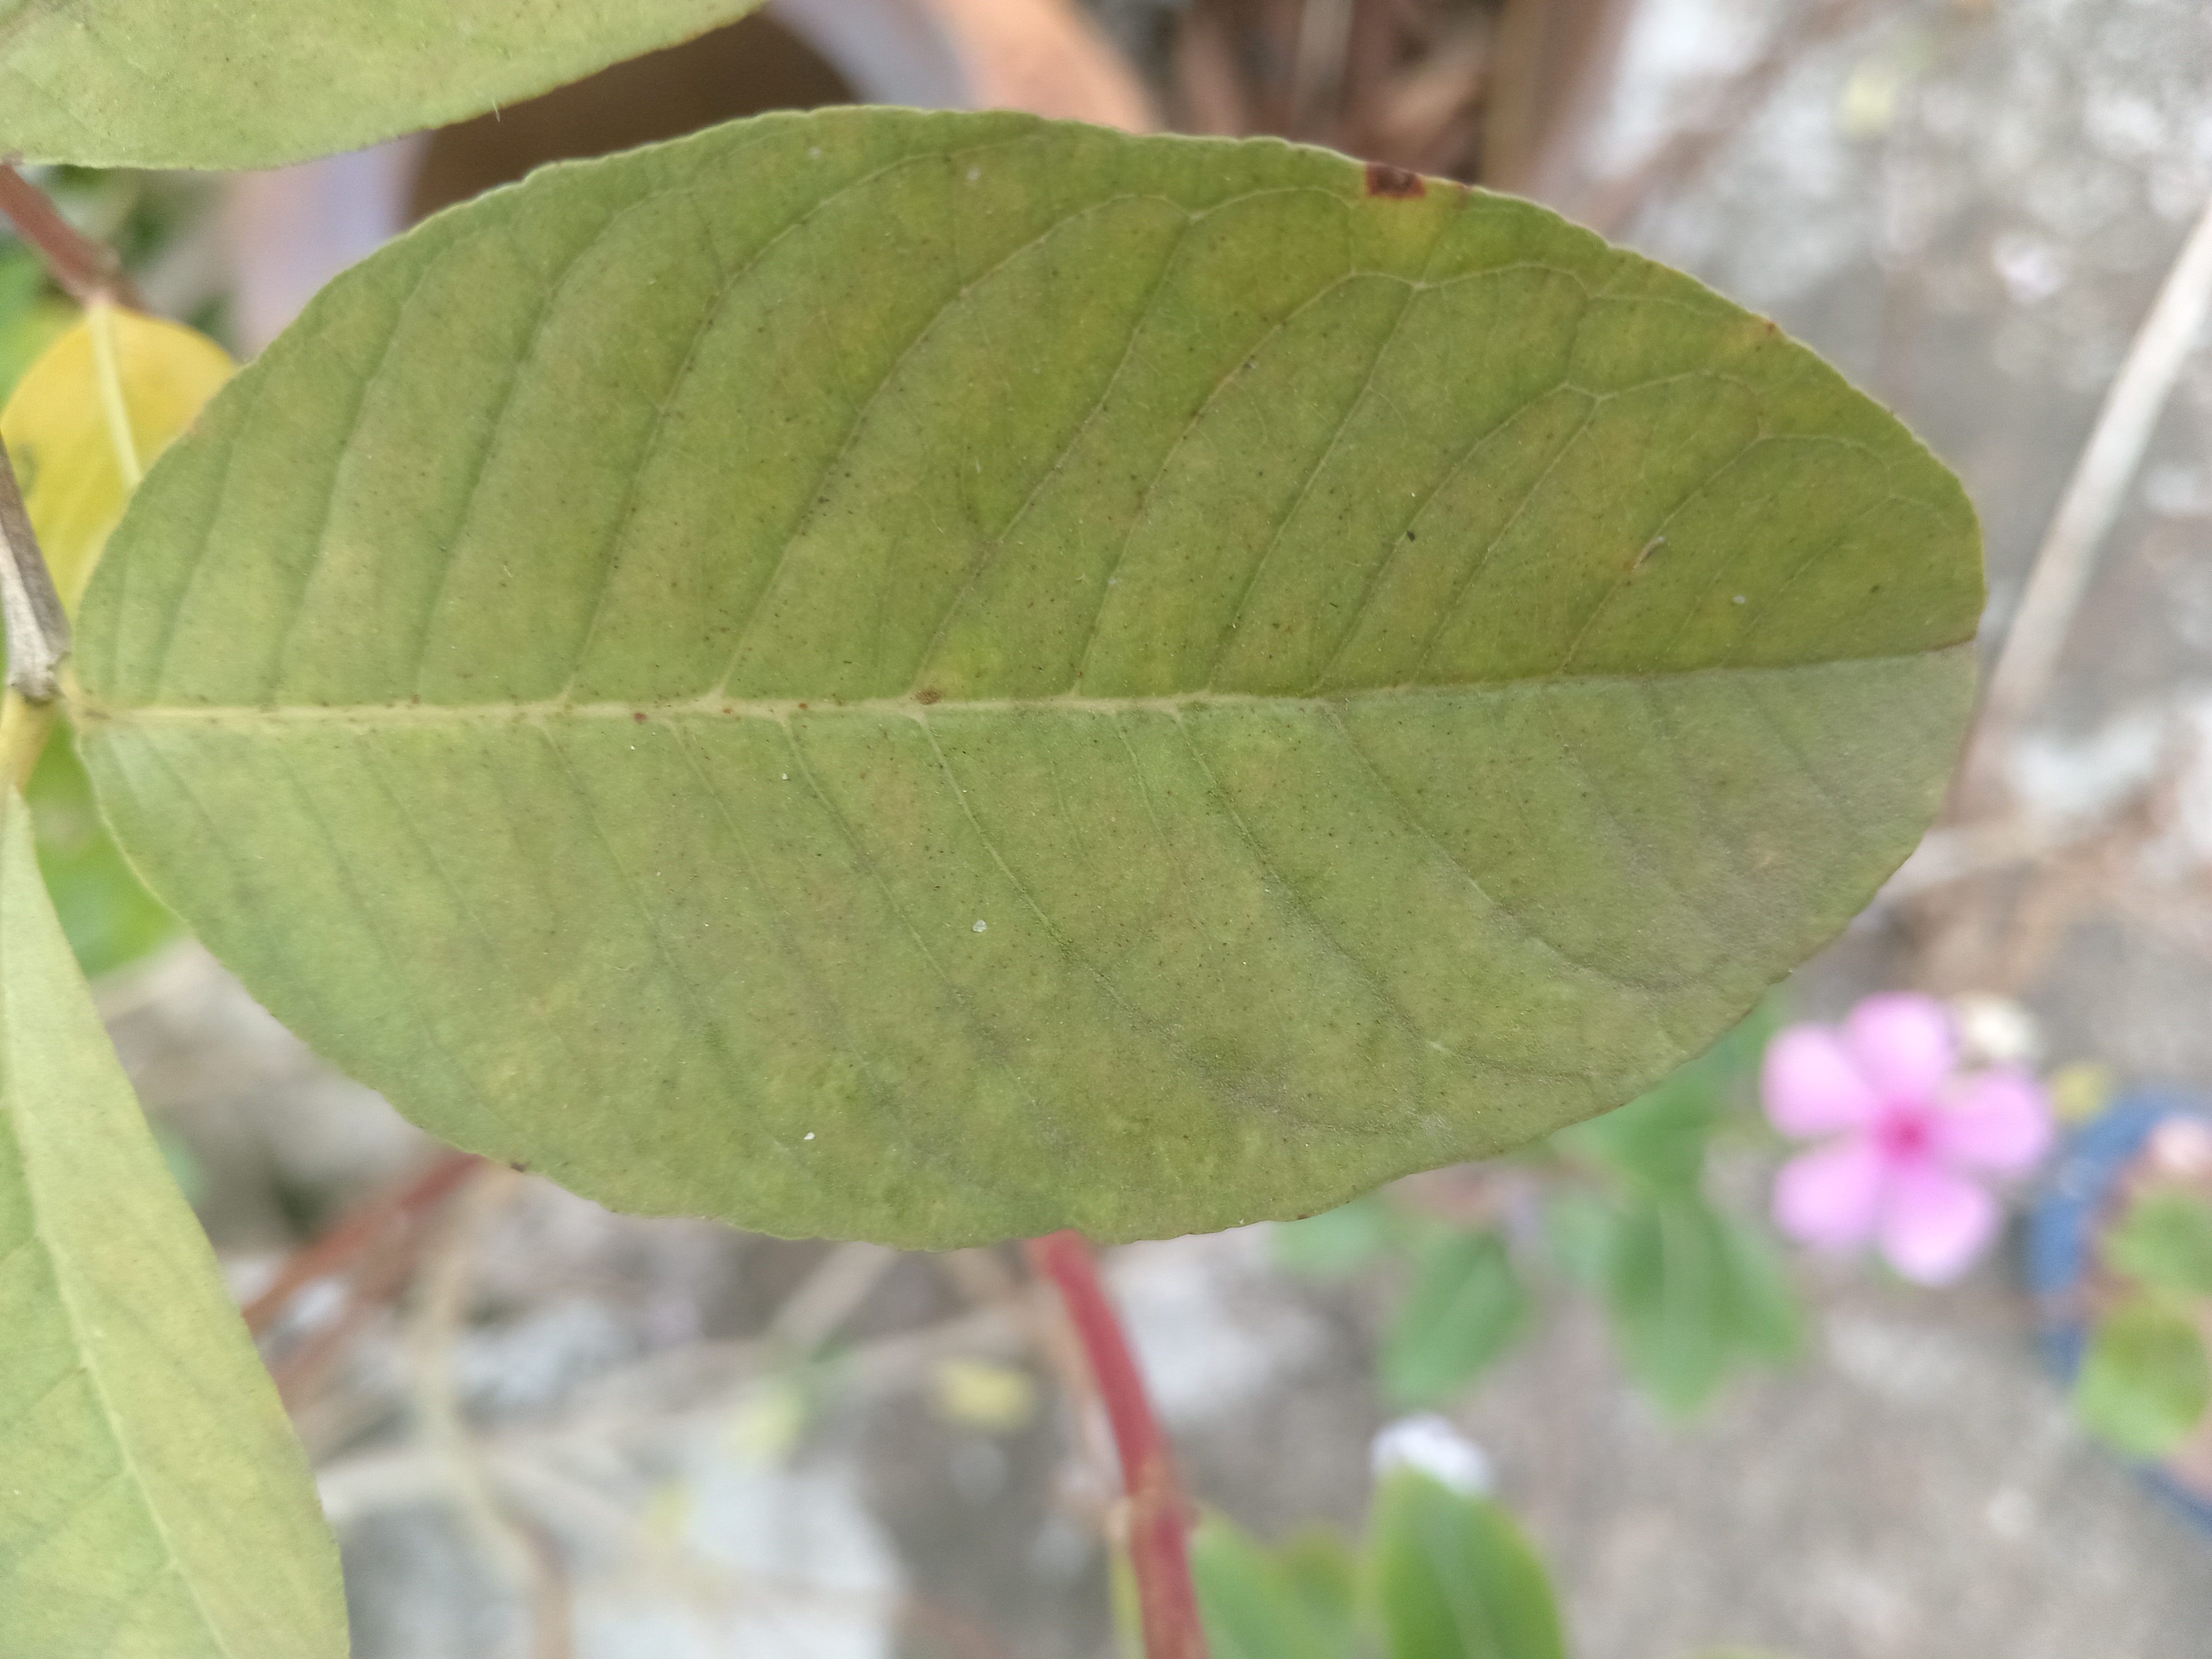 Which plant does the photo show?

guava
